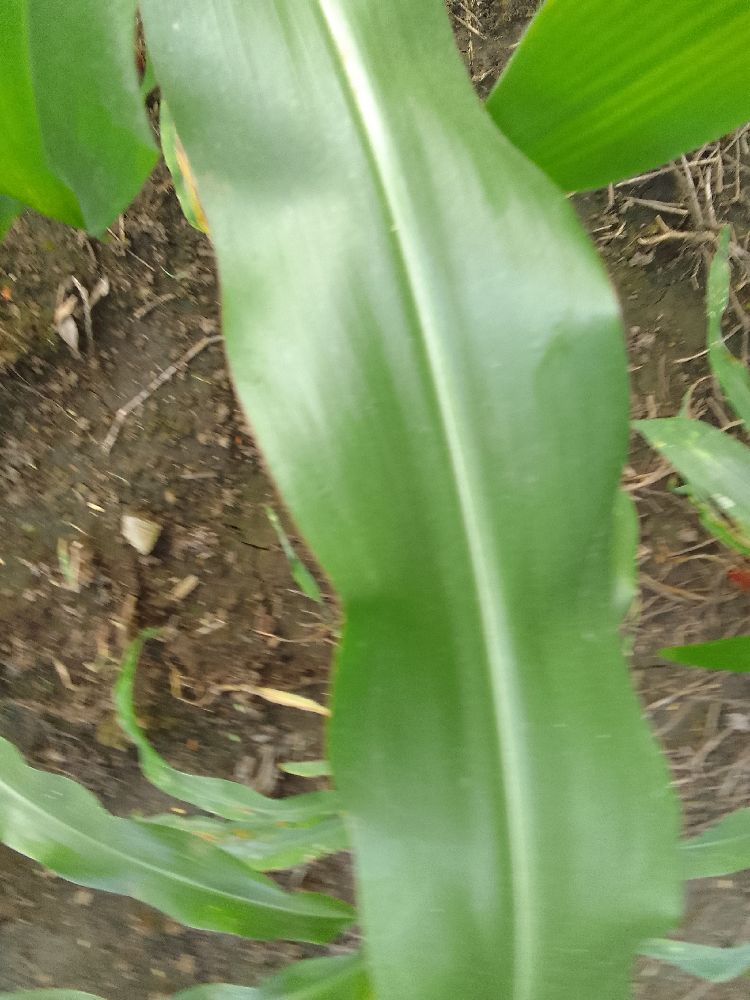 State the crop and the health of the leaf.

maize, healthy
